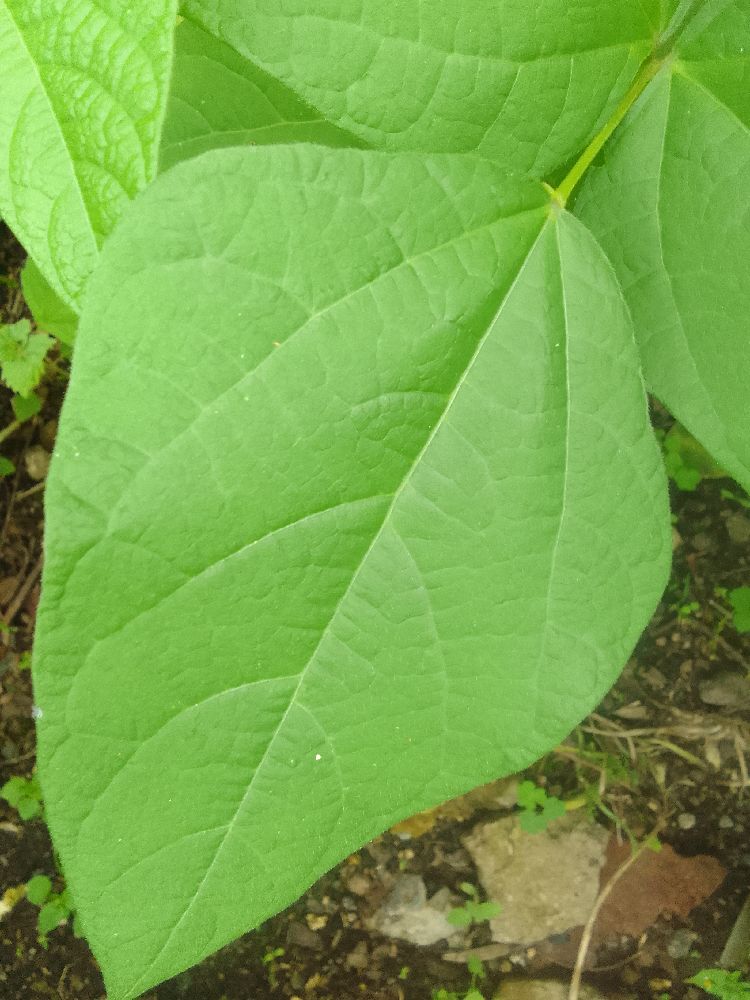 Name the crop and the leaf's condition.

common bean, healthy
